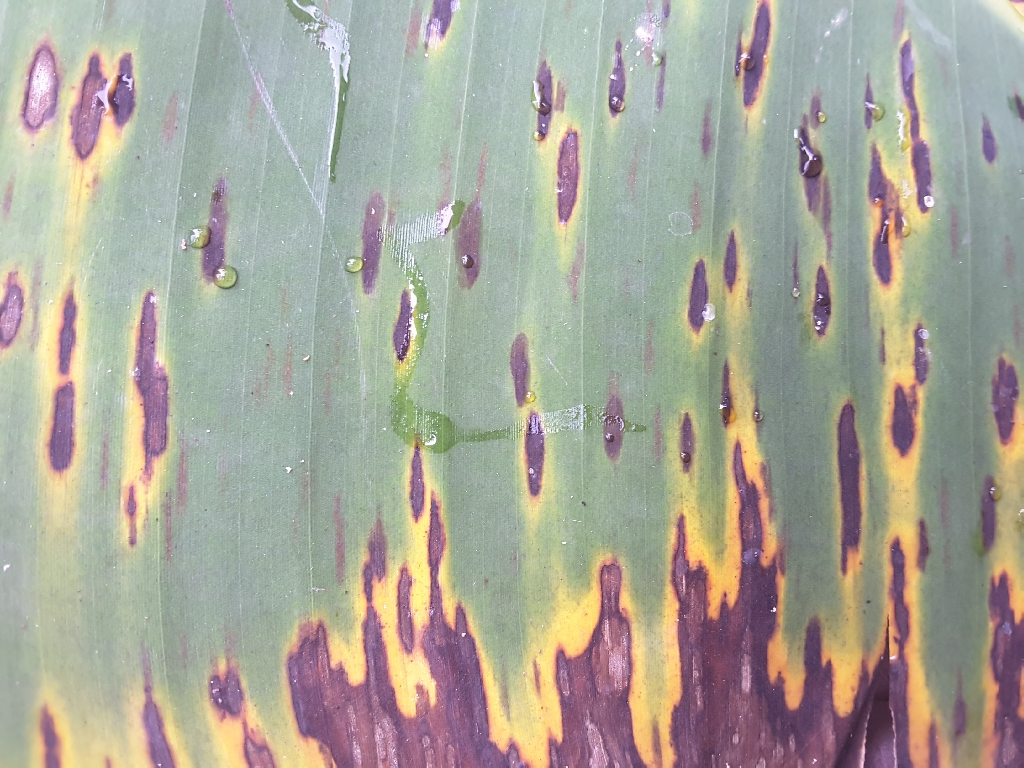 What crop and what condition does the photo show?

banana, black sigatoka
